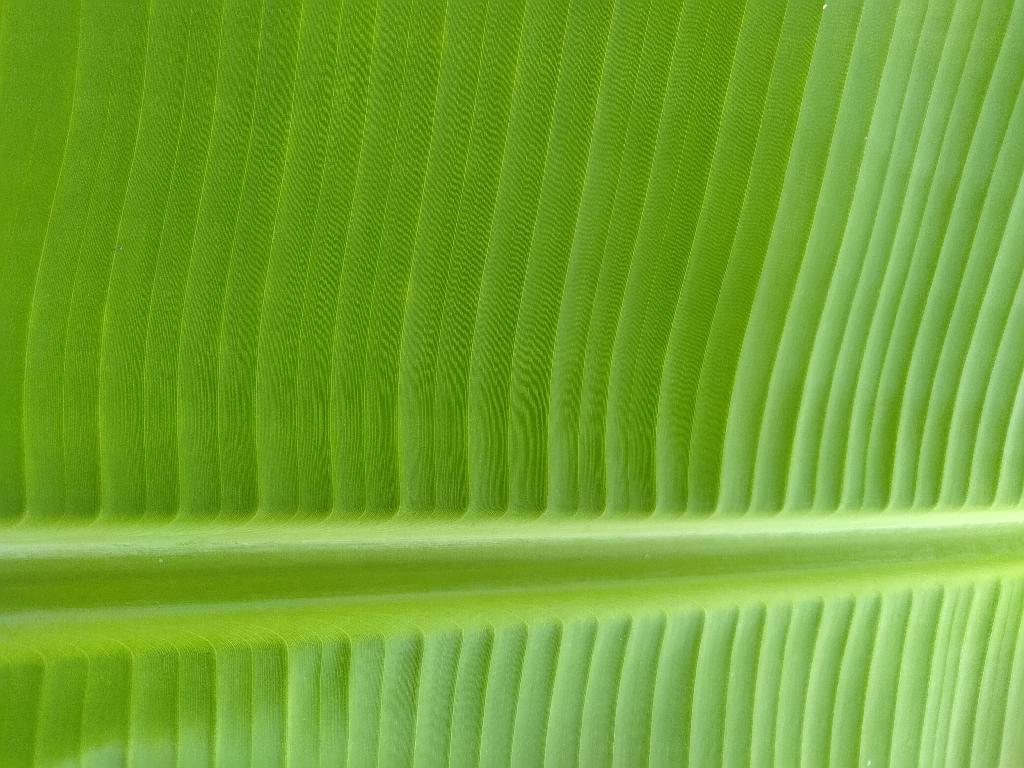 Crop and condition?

banana, healthy
